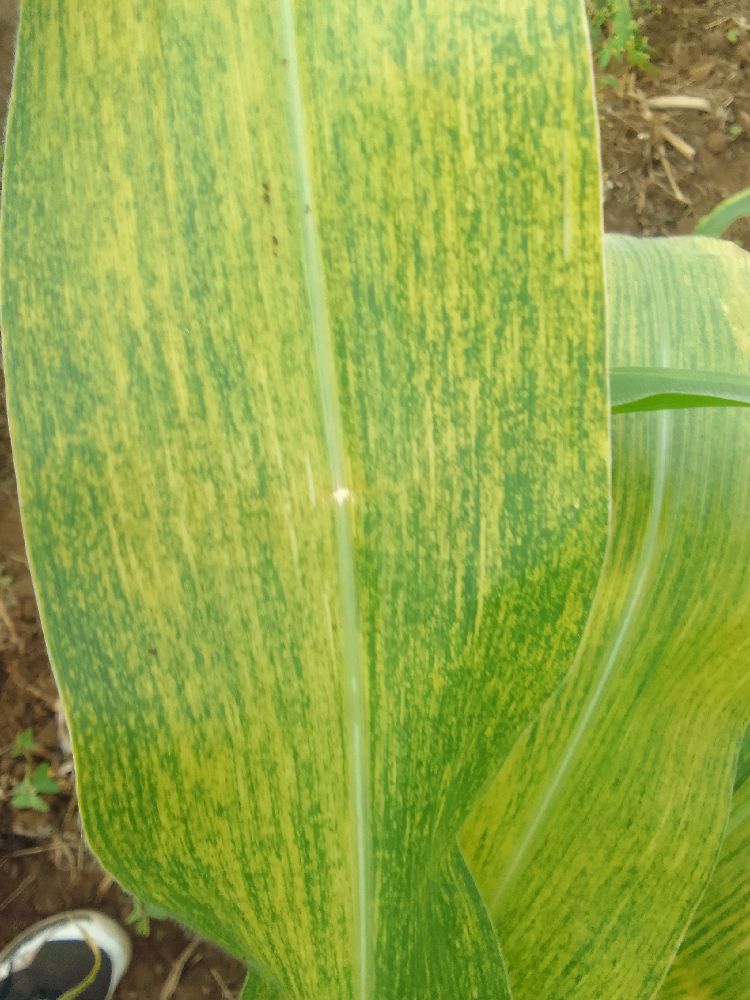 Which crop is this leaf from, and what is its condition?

maize, maize lethal necrosis
